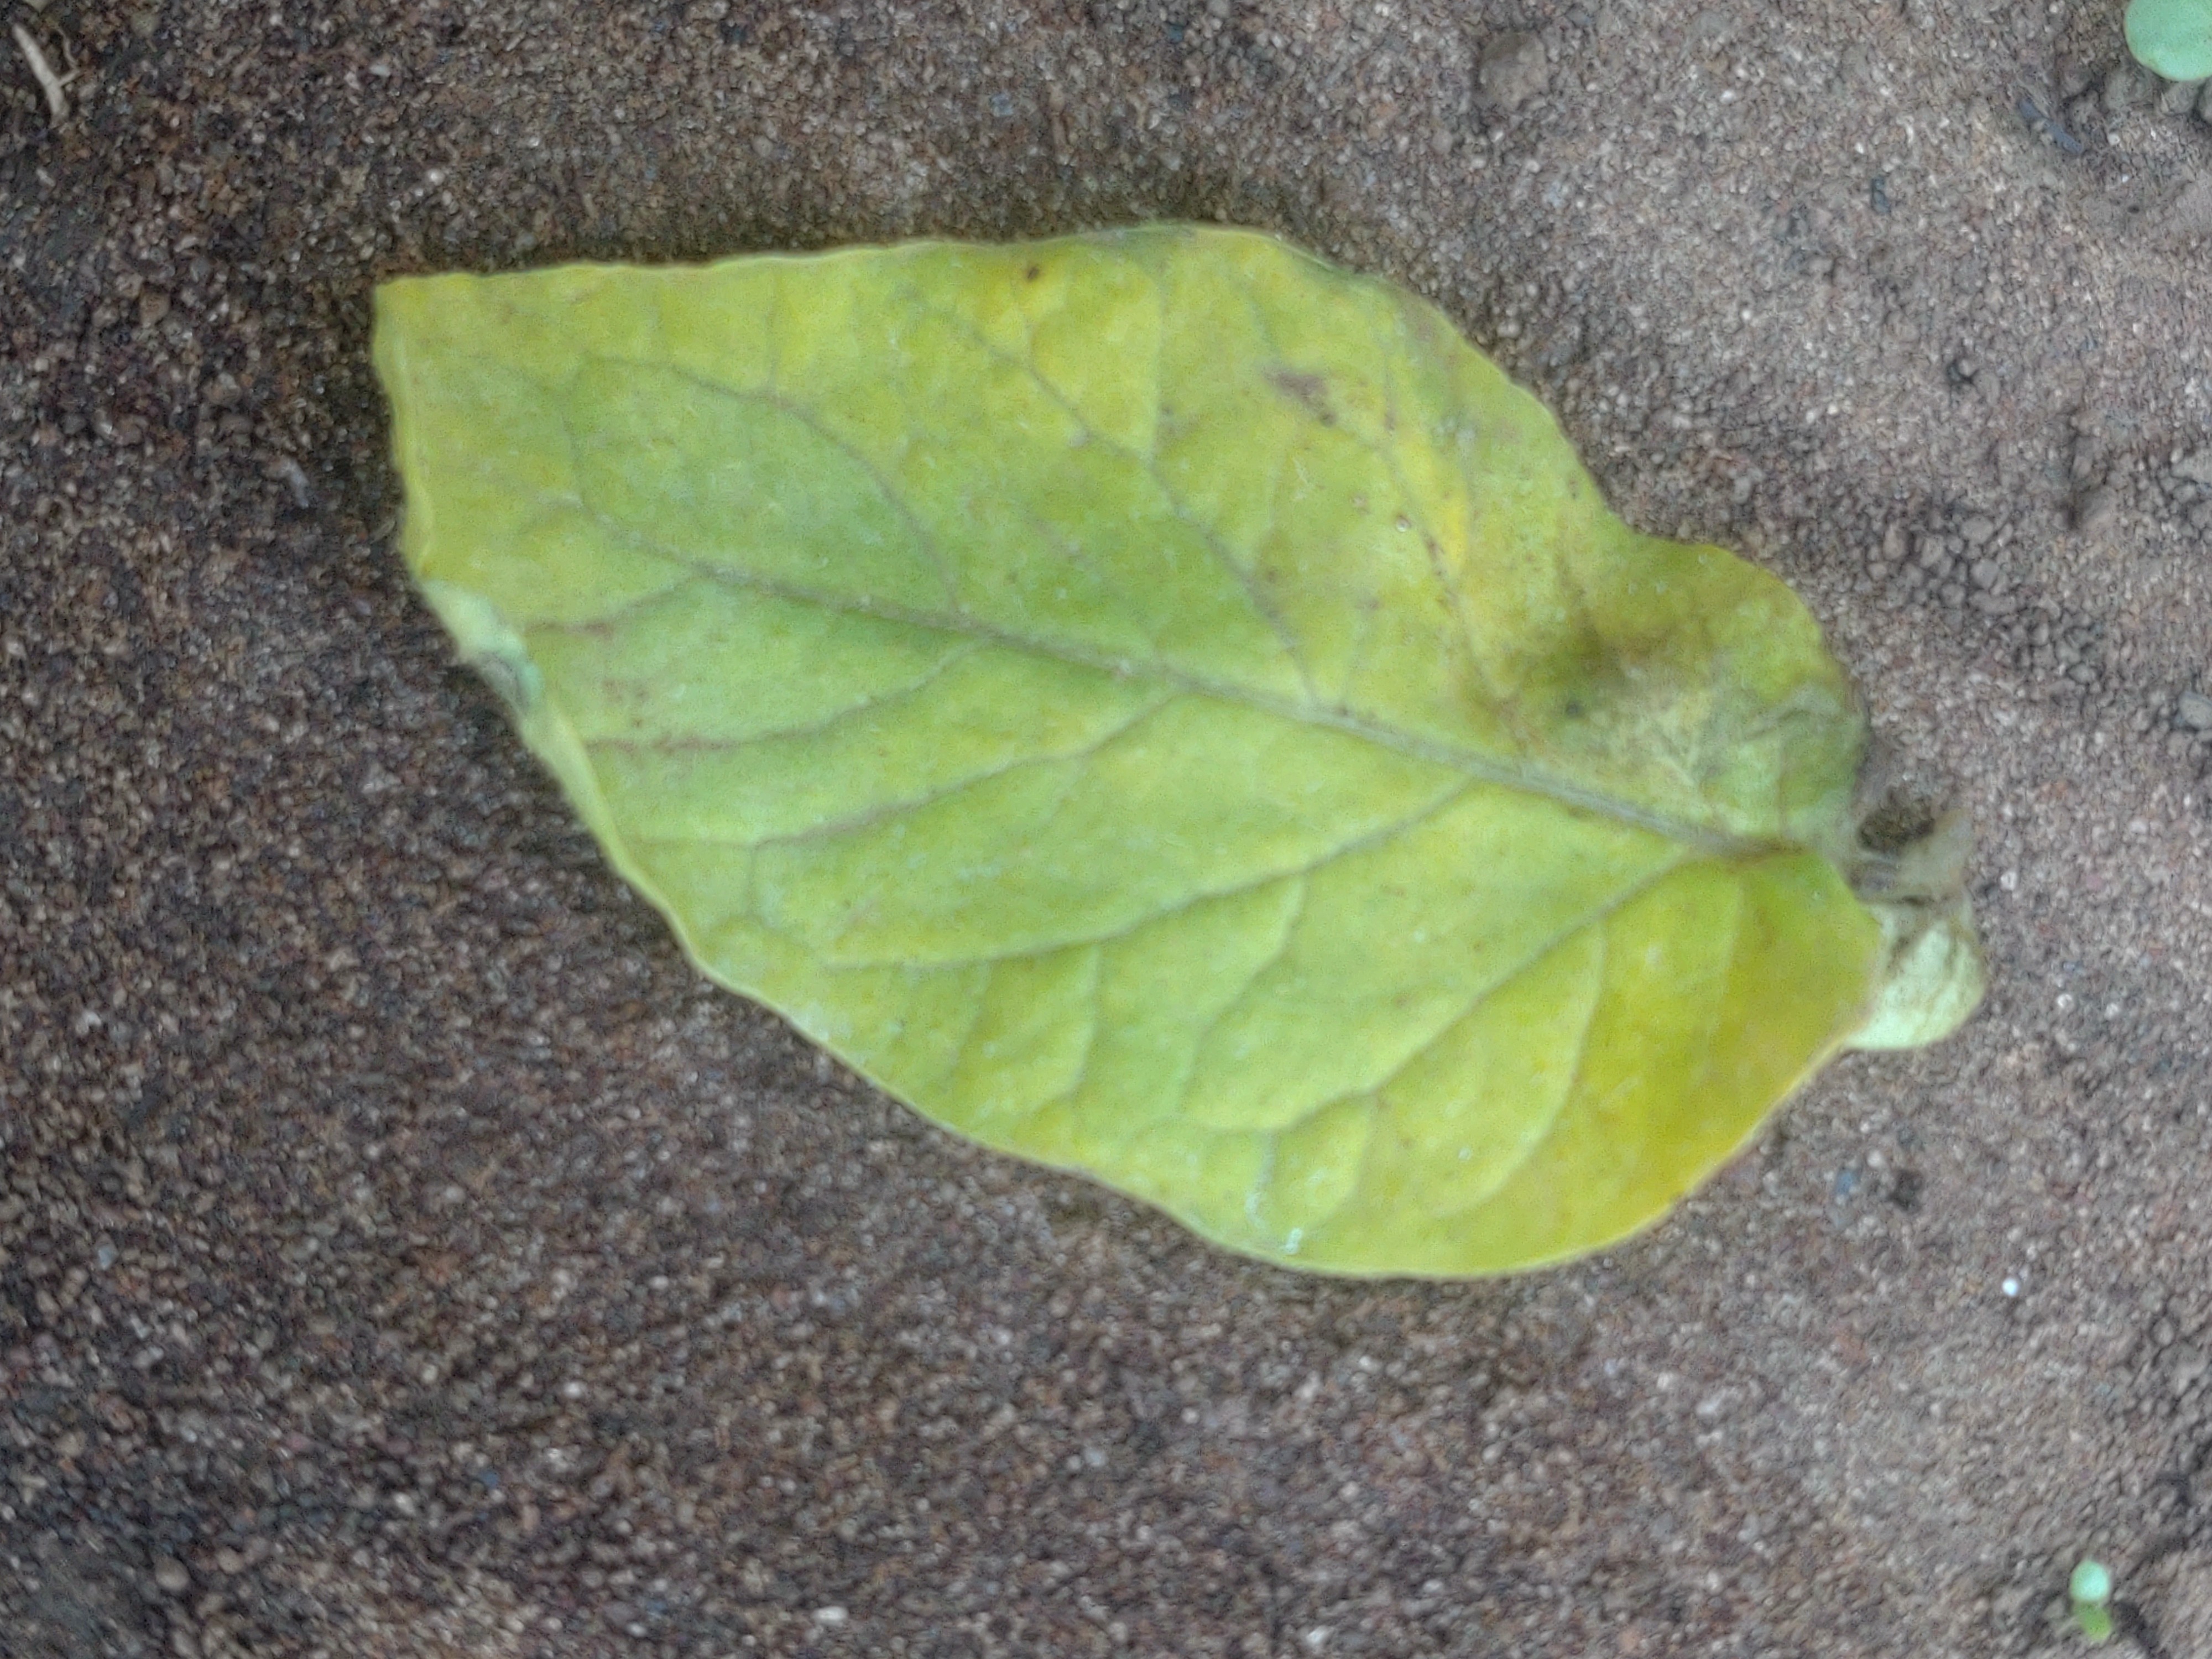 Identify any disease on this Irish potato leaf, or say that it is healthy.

late blight
